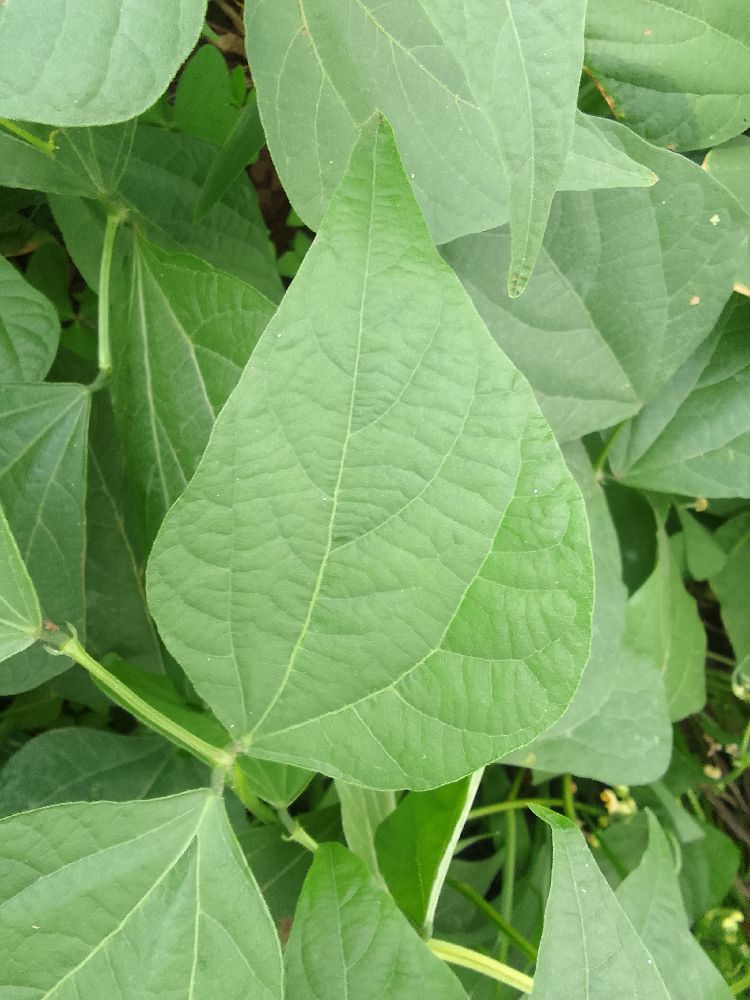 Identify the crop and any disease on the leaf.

common bean, healthy
